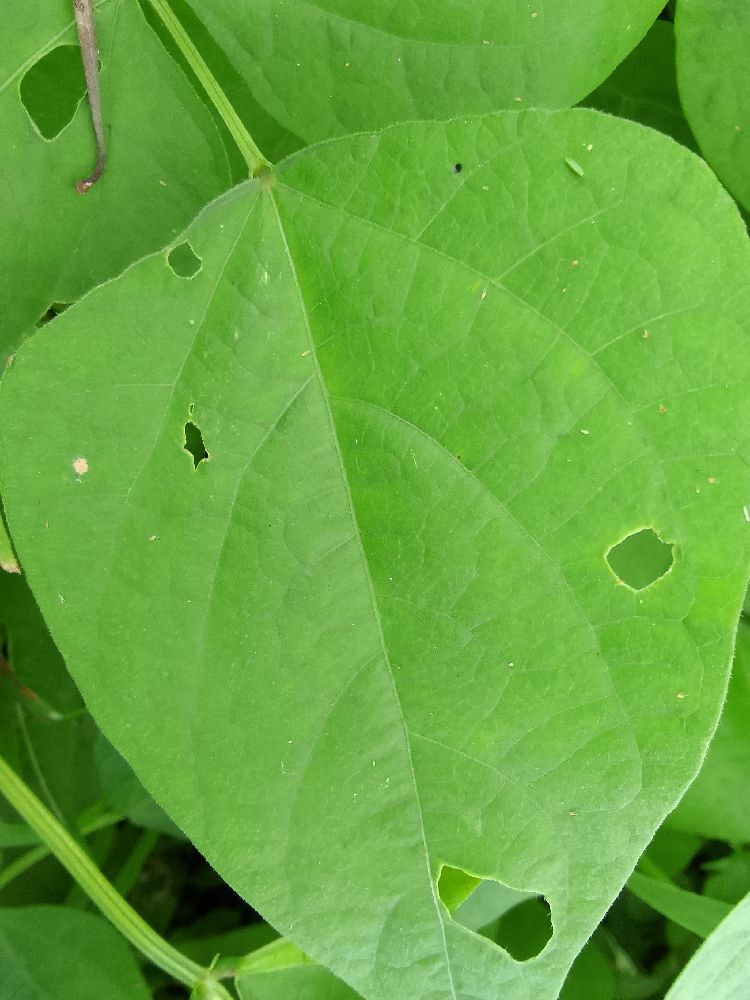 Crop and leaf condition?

common bean, healthy
